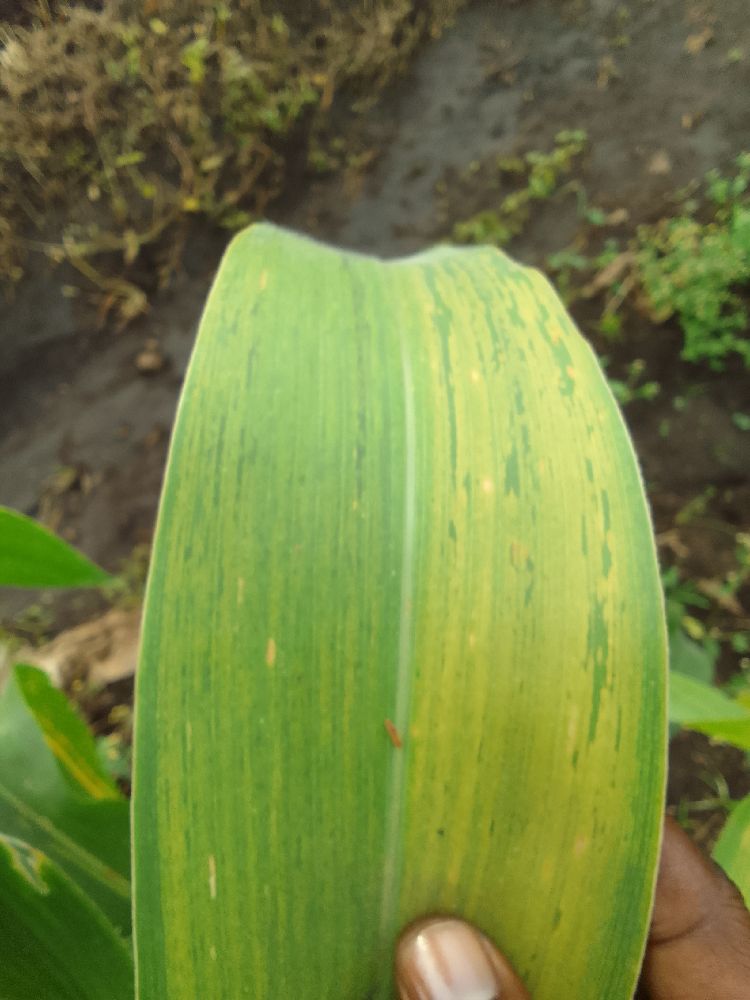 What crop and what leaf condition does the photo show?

maize, maize lethal necrosis
